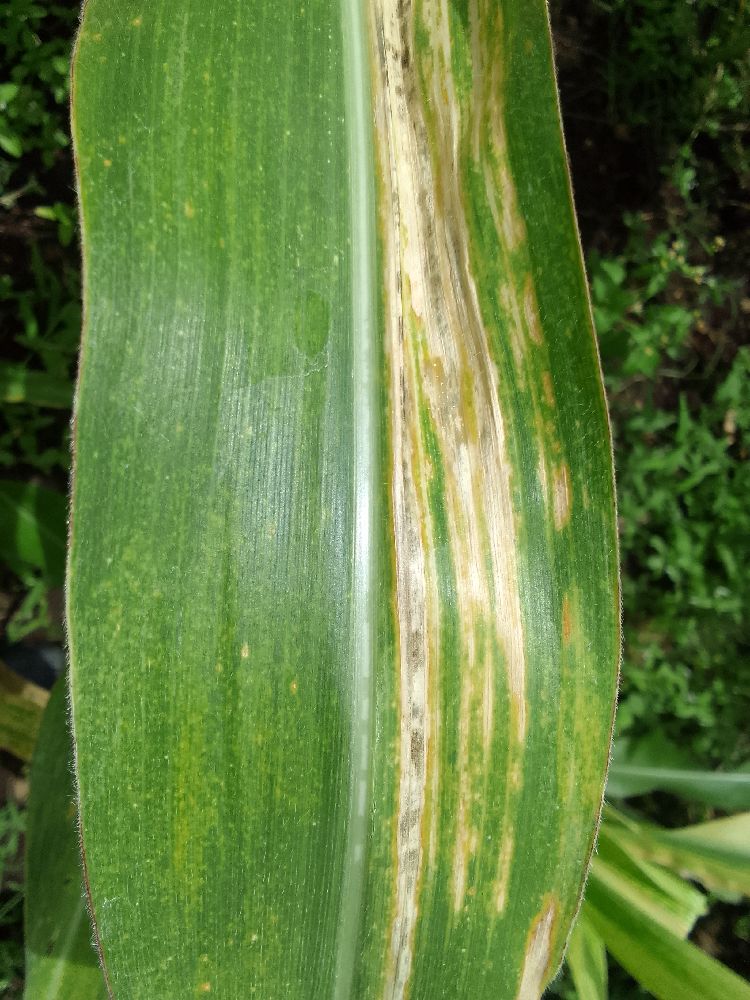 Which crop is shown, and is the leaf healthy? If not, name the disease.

maize, maize lethal necrosis
